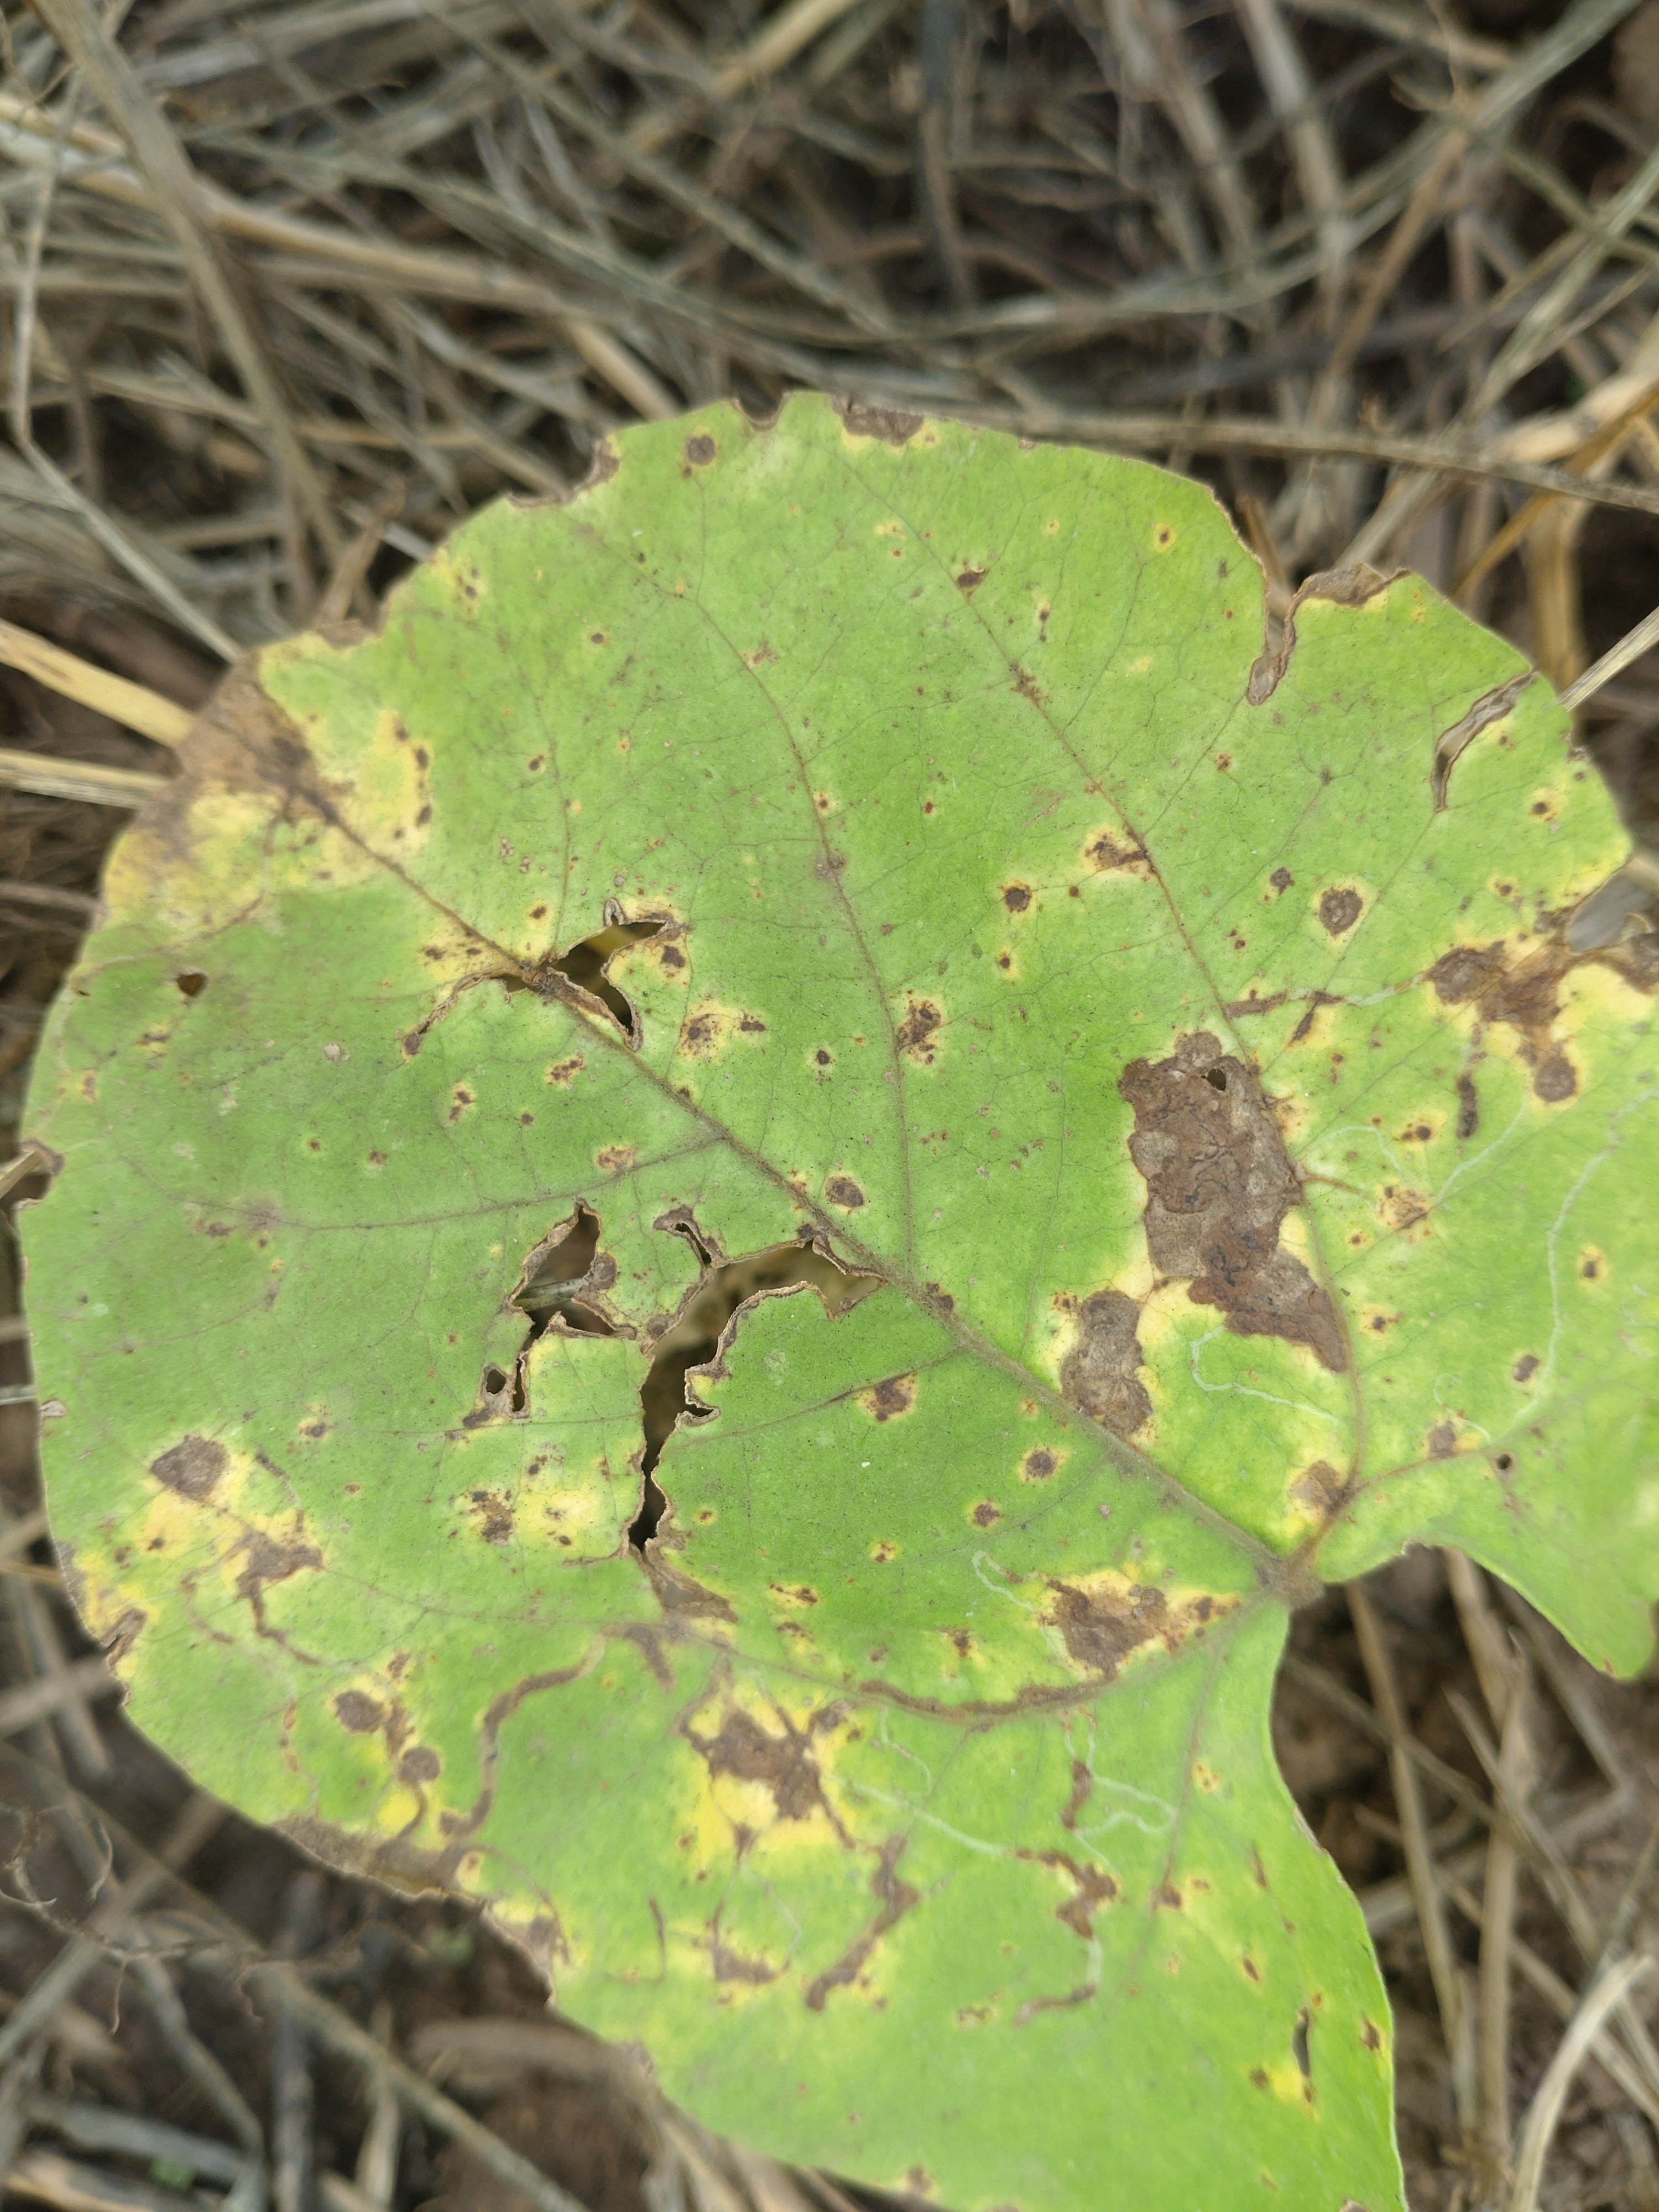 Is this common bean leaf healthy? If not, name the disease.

rust
